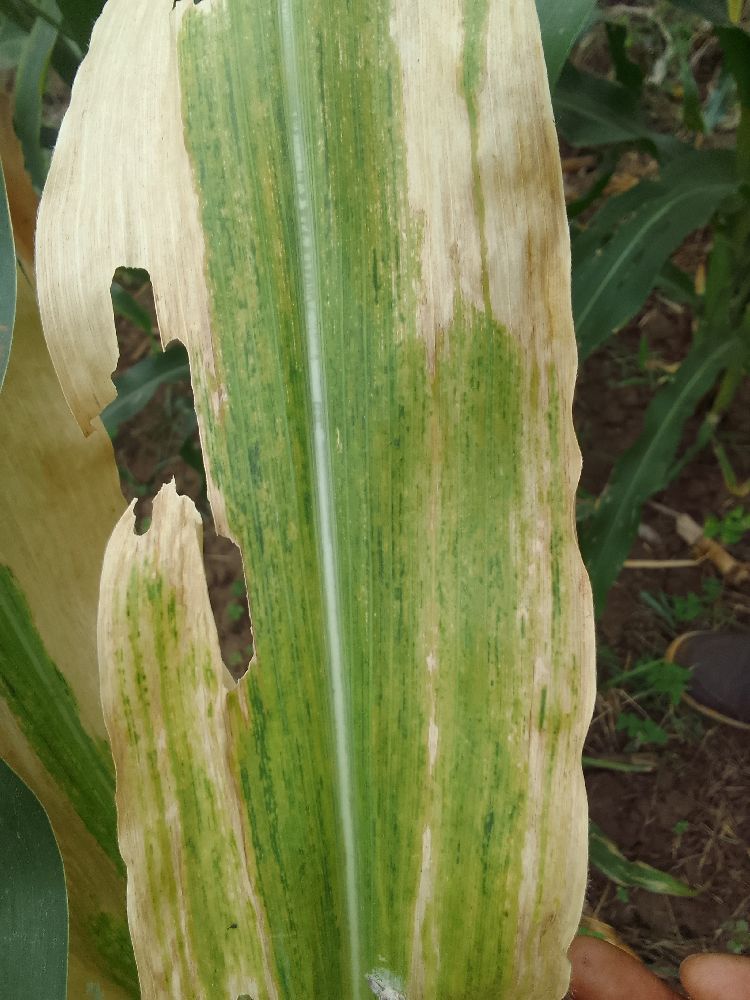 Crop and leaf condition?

maize, maize lethal necrosis
